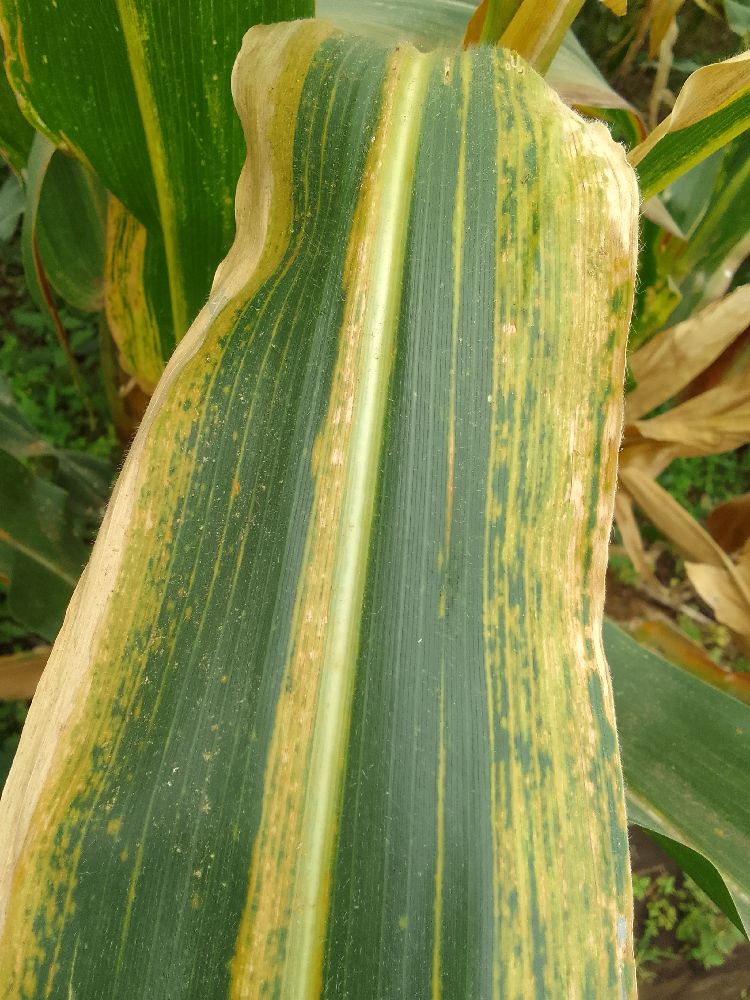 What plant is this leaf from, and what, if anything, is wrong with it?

maize, maize lethal necrosis
